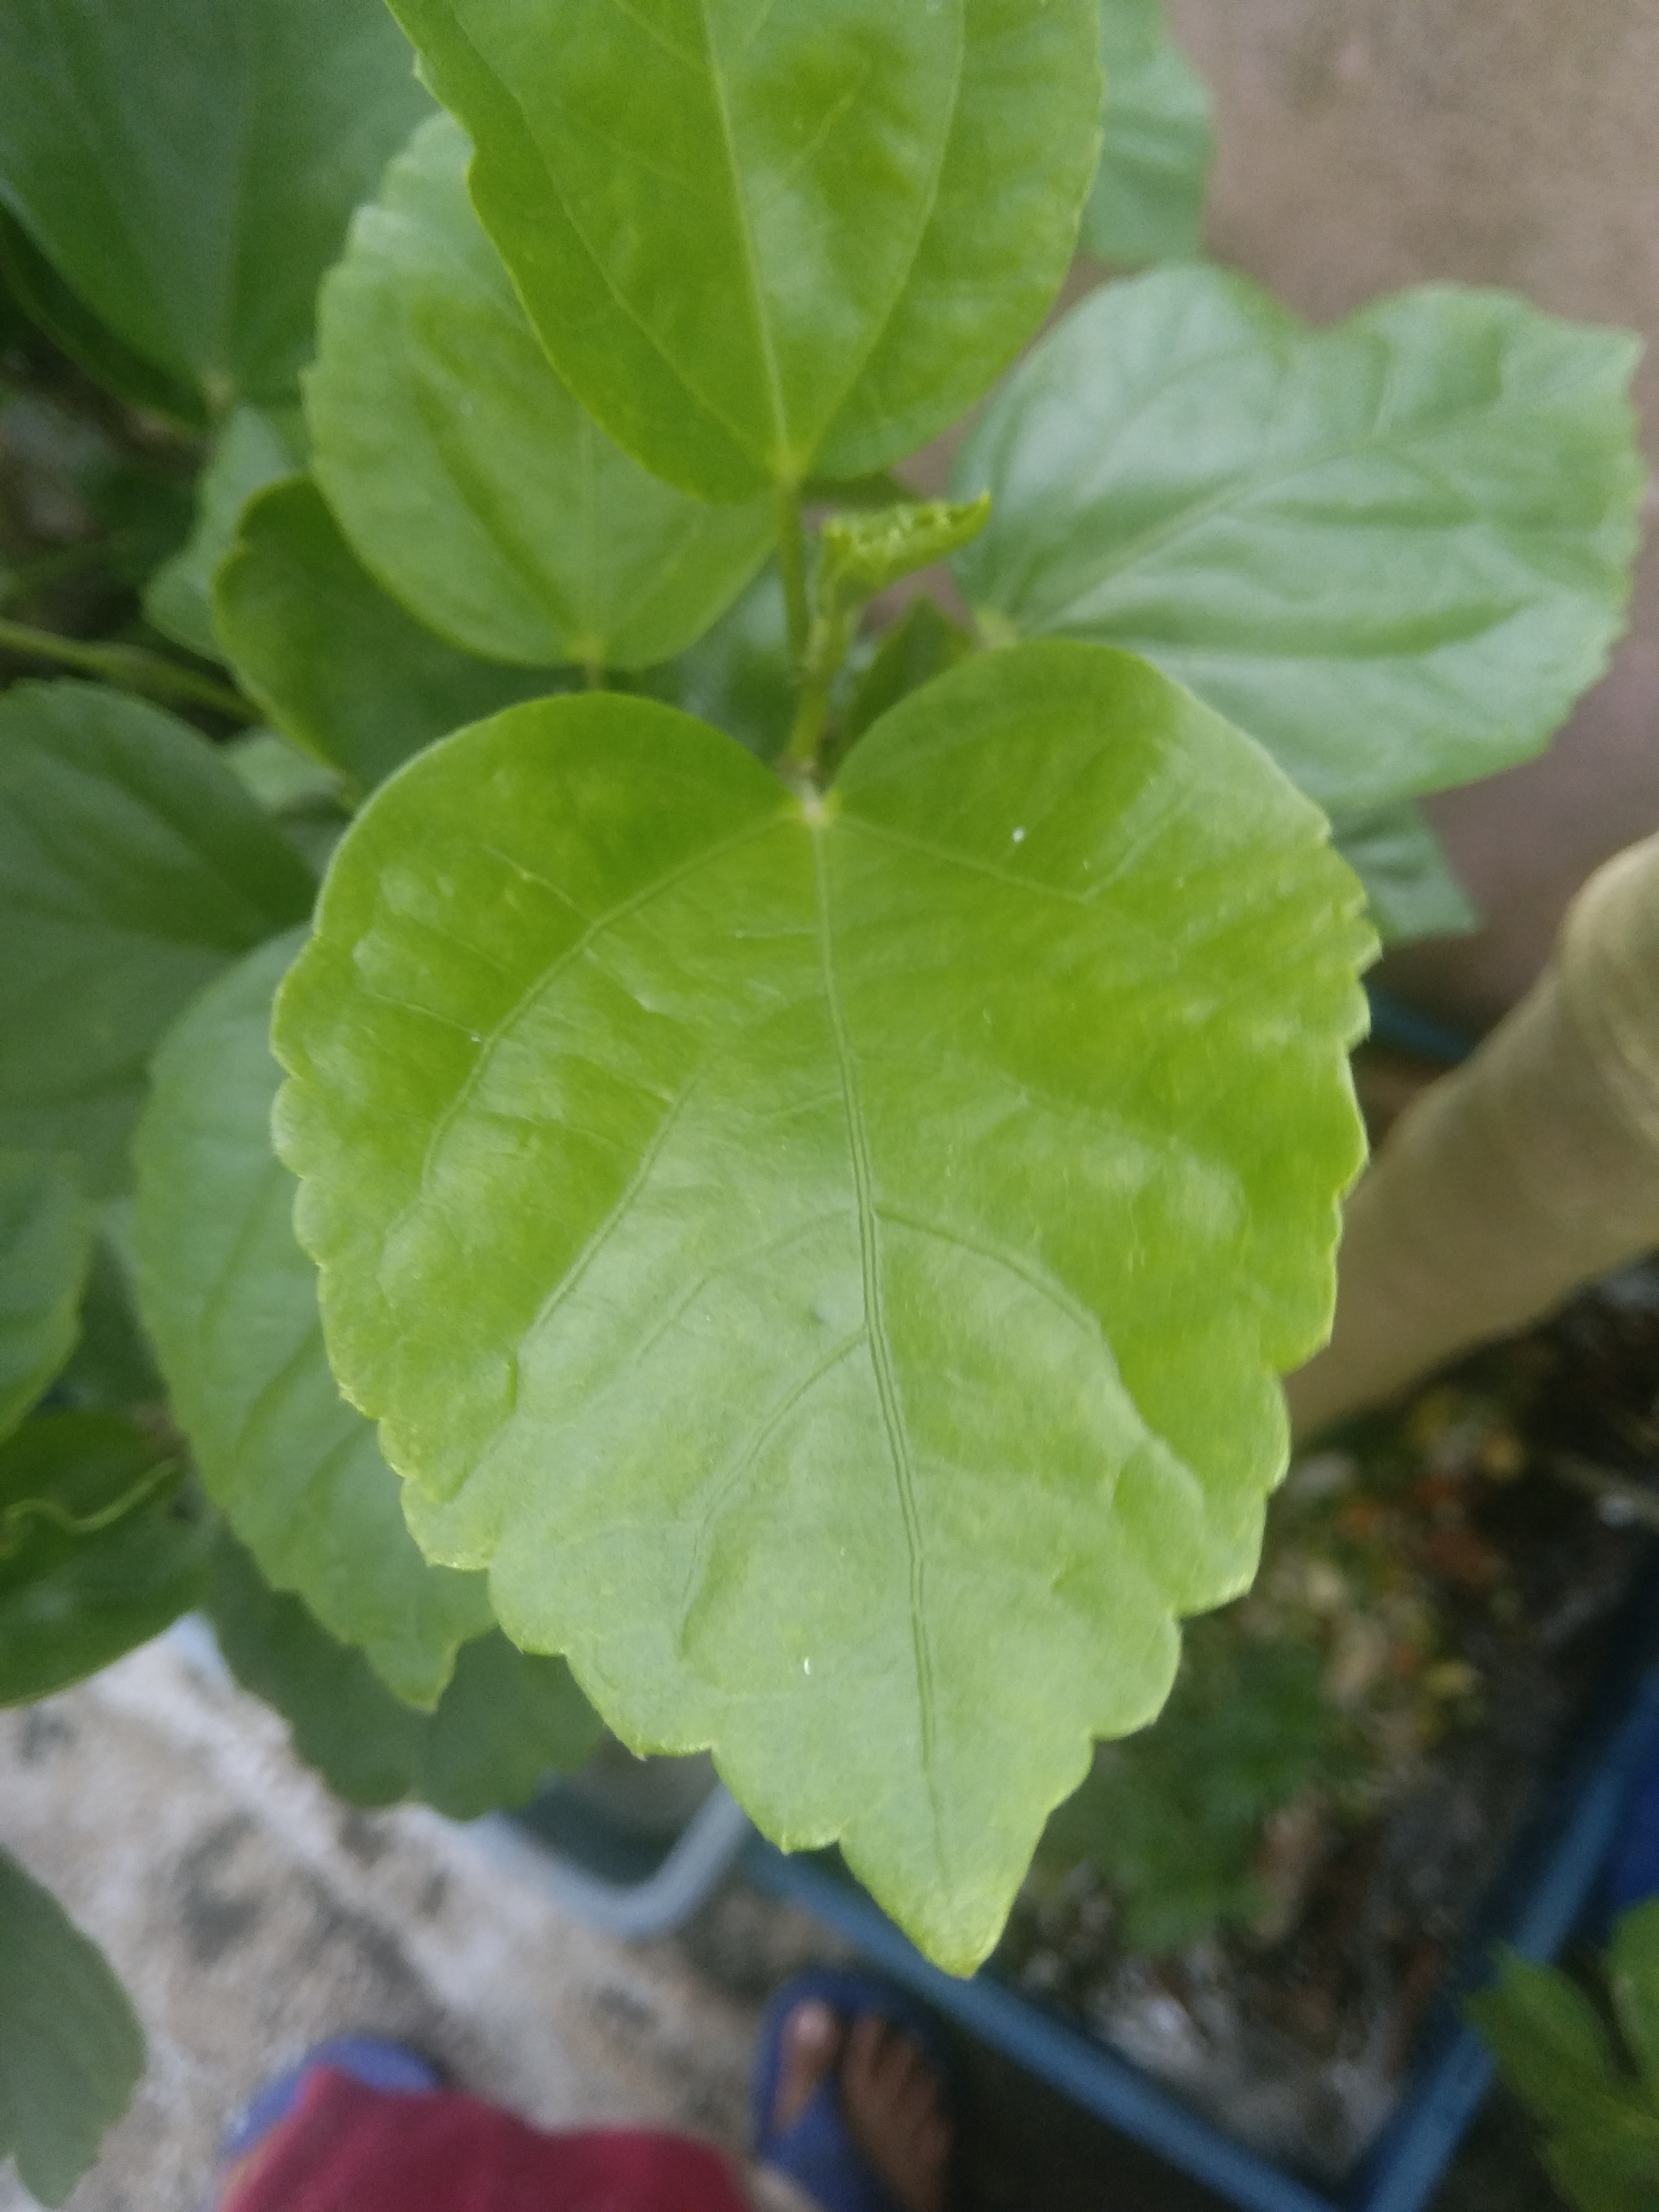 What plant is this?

hibiscus
